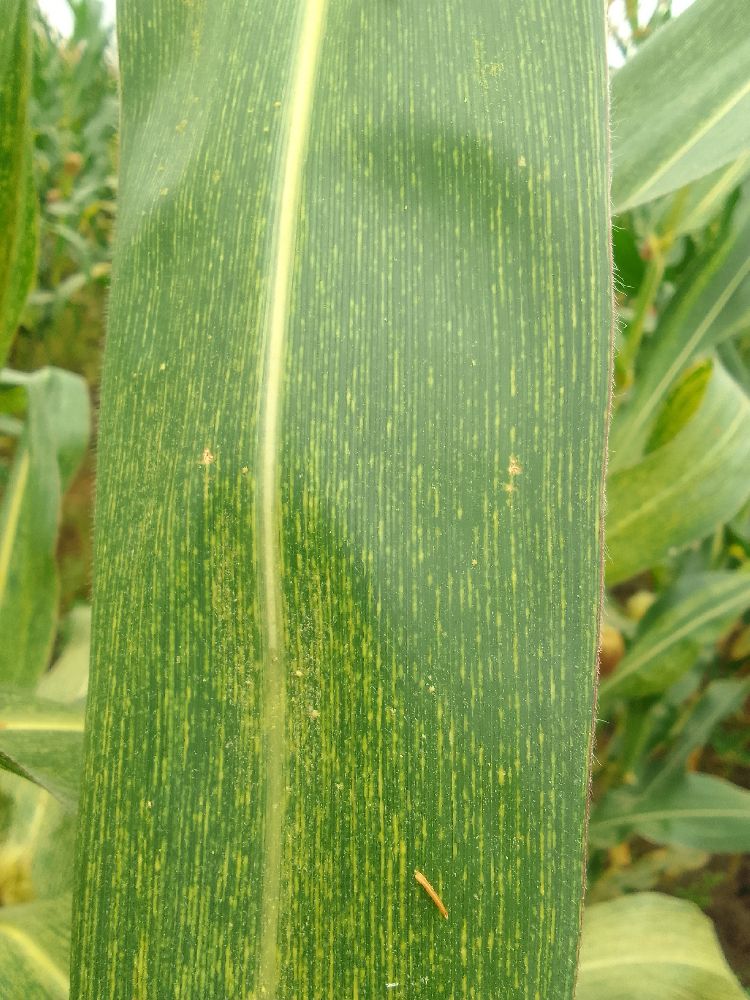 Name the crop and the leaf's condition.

maize, maize streak virus
